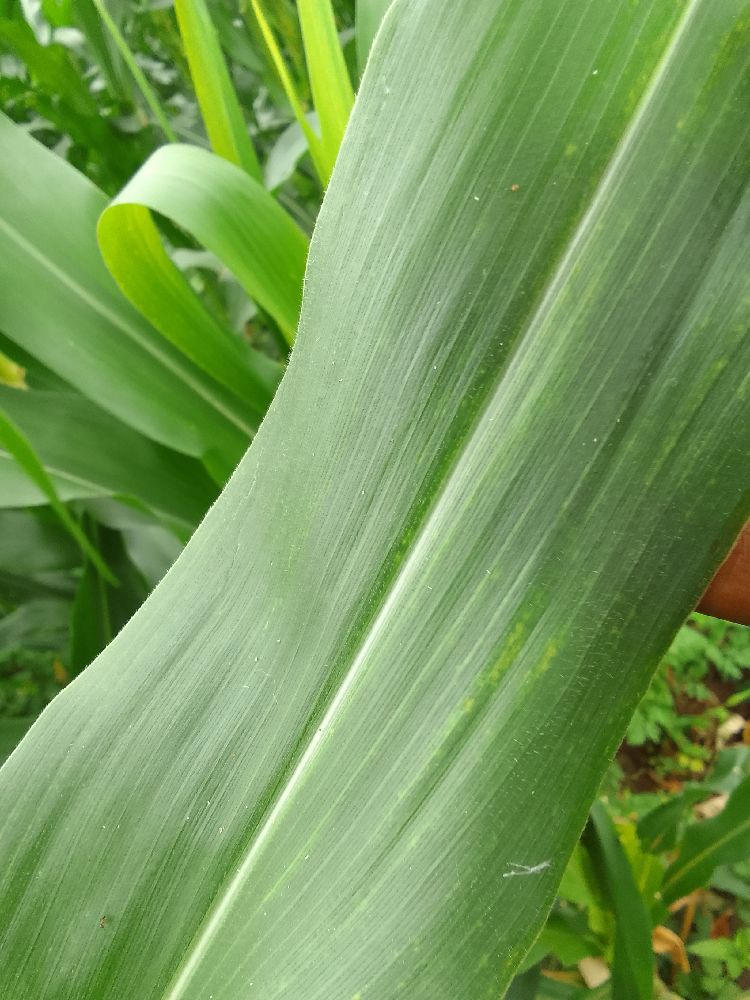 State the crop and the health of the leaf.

maize, healthy
